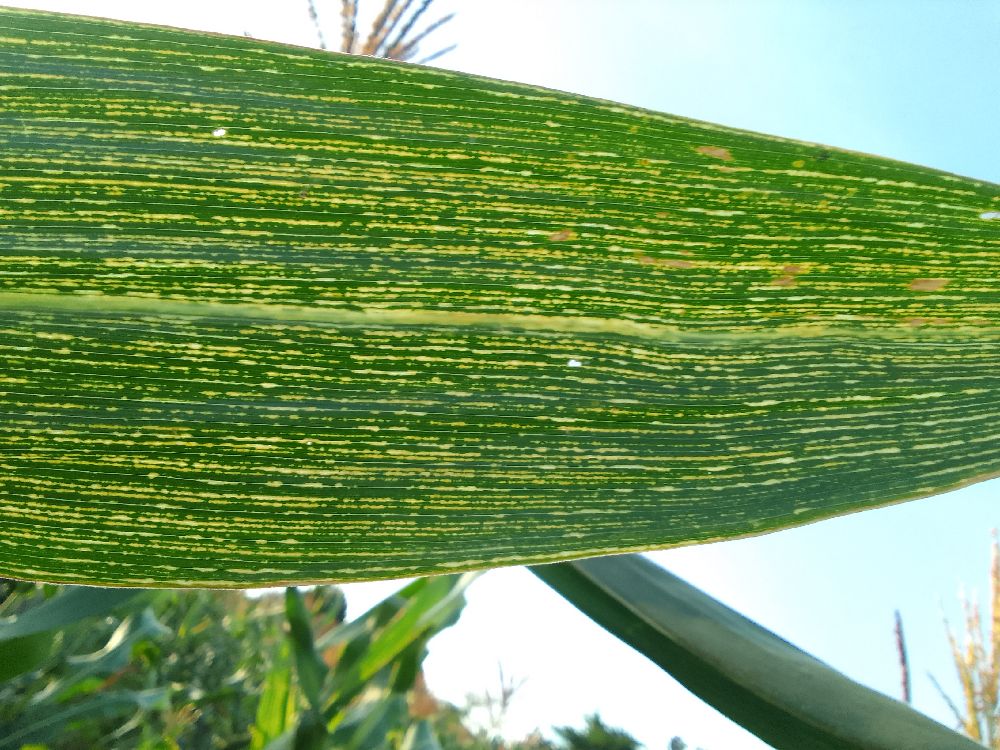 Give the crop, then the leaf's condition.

maize, maize streak virus
